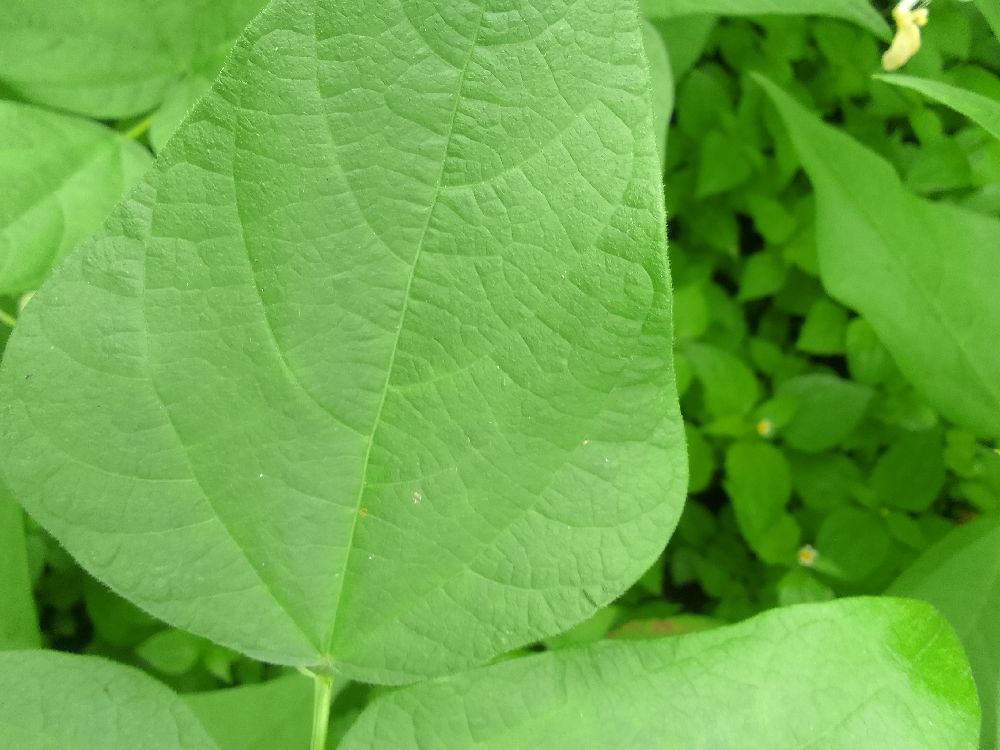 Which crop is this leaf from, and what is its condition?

common bean, healthy
